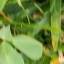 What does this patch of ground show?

unstructured weed
